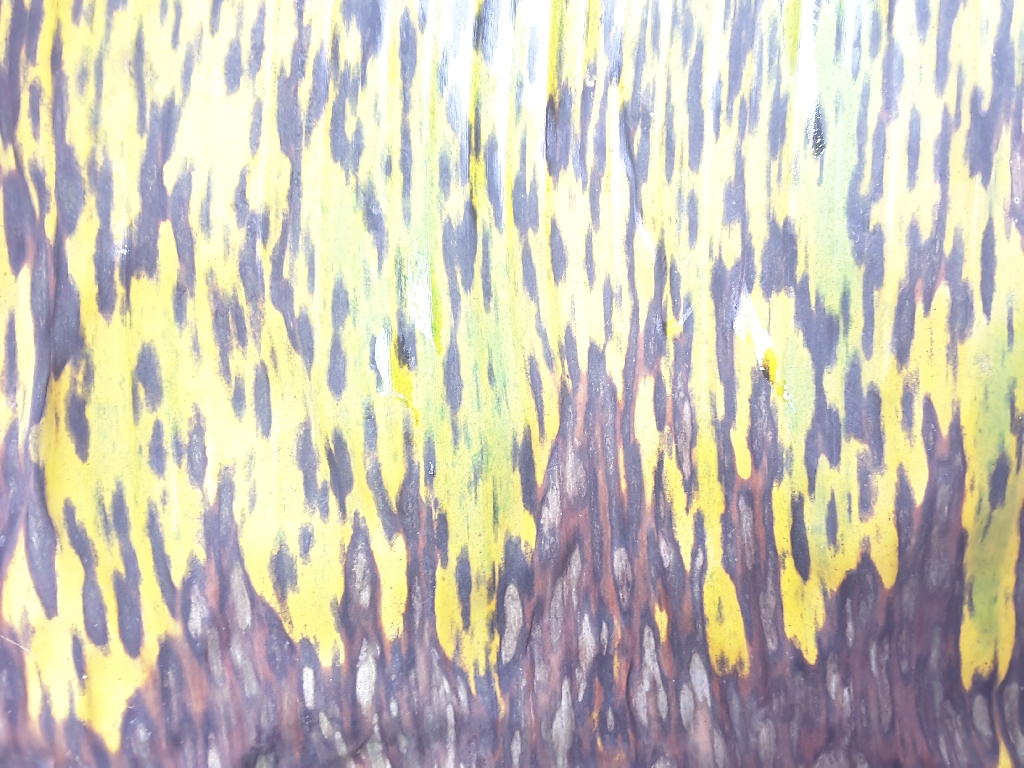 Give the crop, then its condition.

banana, black sigatoka
